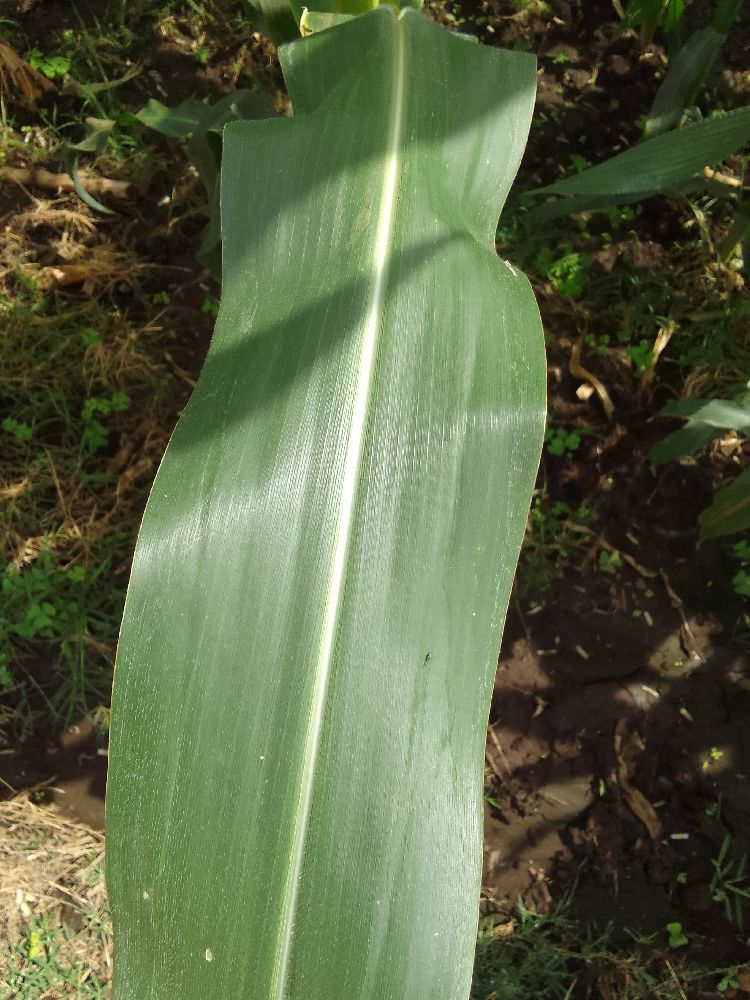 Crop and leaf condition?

maize, healthy
